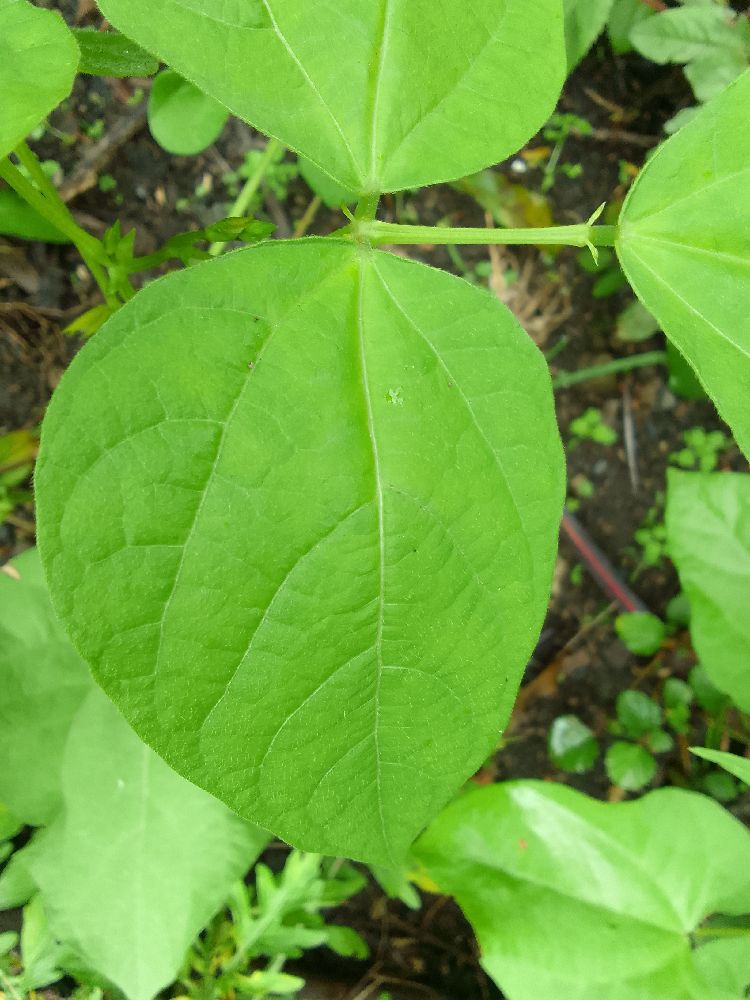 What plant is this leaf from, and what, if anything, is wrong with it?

common bean, healthy
